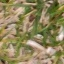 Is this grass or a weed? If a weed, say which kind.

grass
